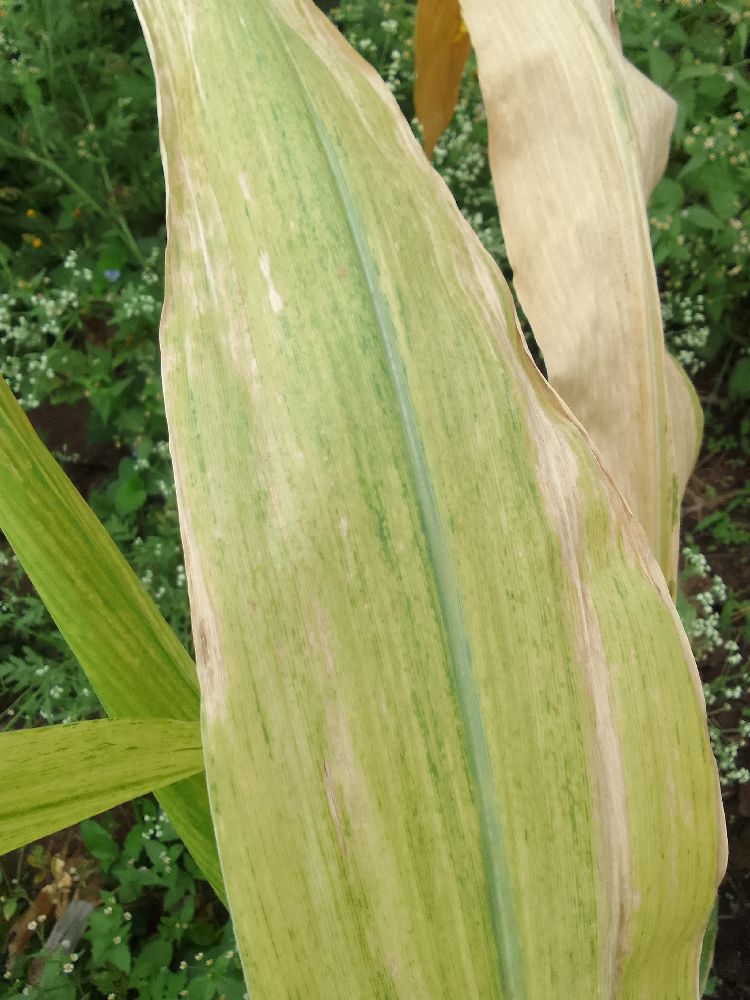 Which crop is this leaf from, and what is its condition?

maize, maize lethal necrosis
